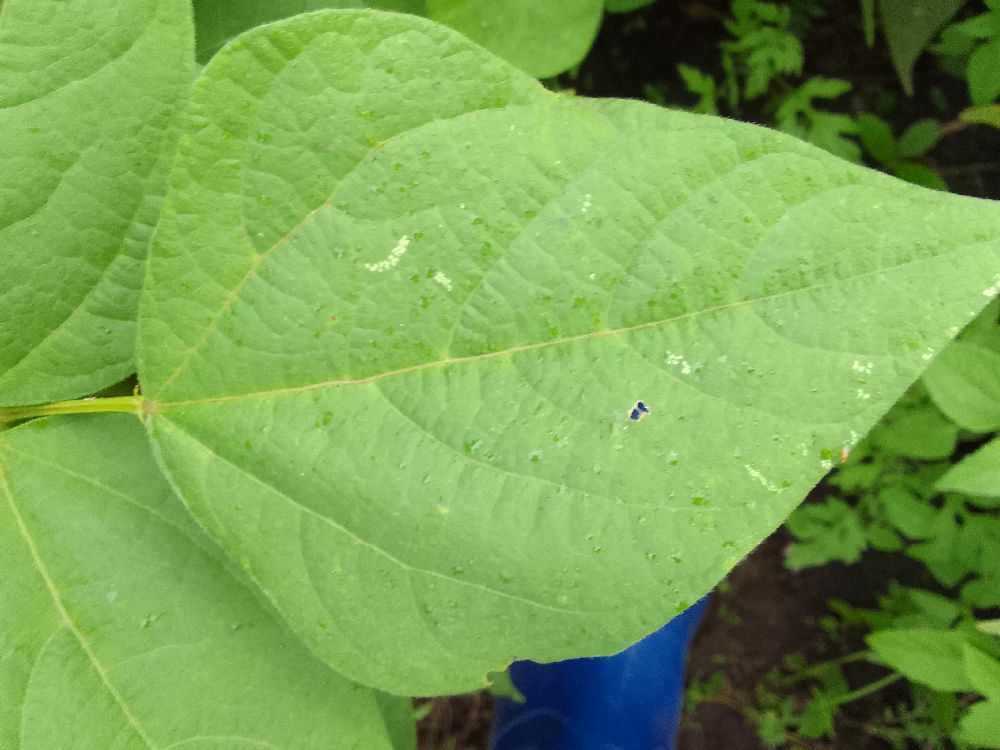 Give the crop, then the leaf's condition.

common bean, healthy
